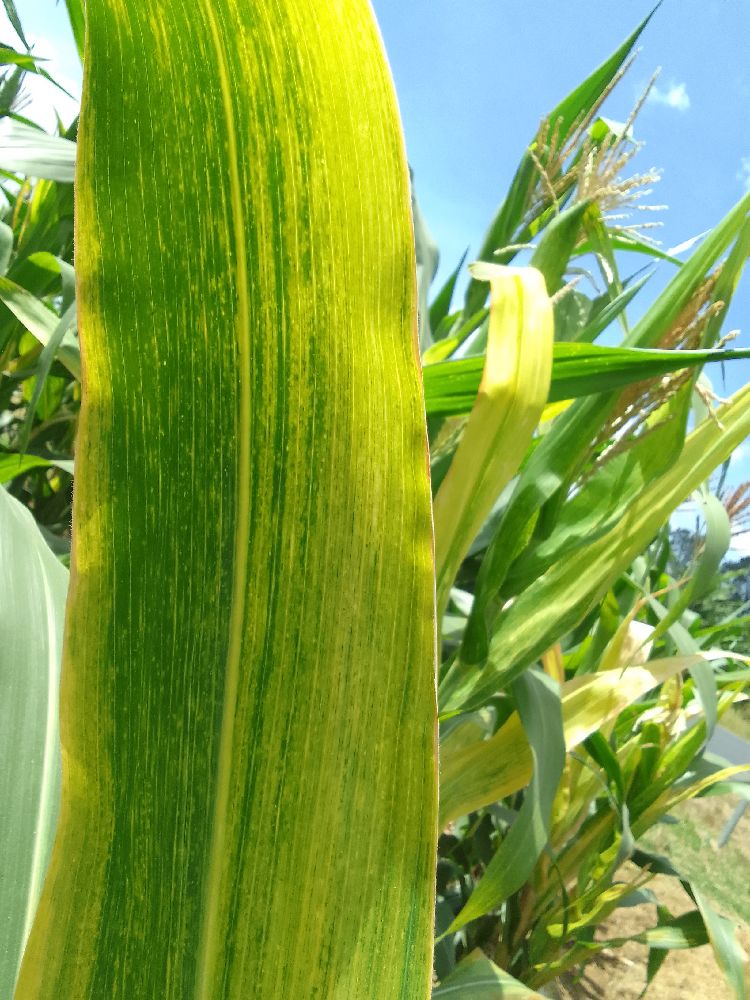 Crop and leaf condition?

maize, maize lethal necrosis
